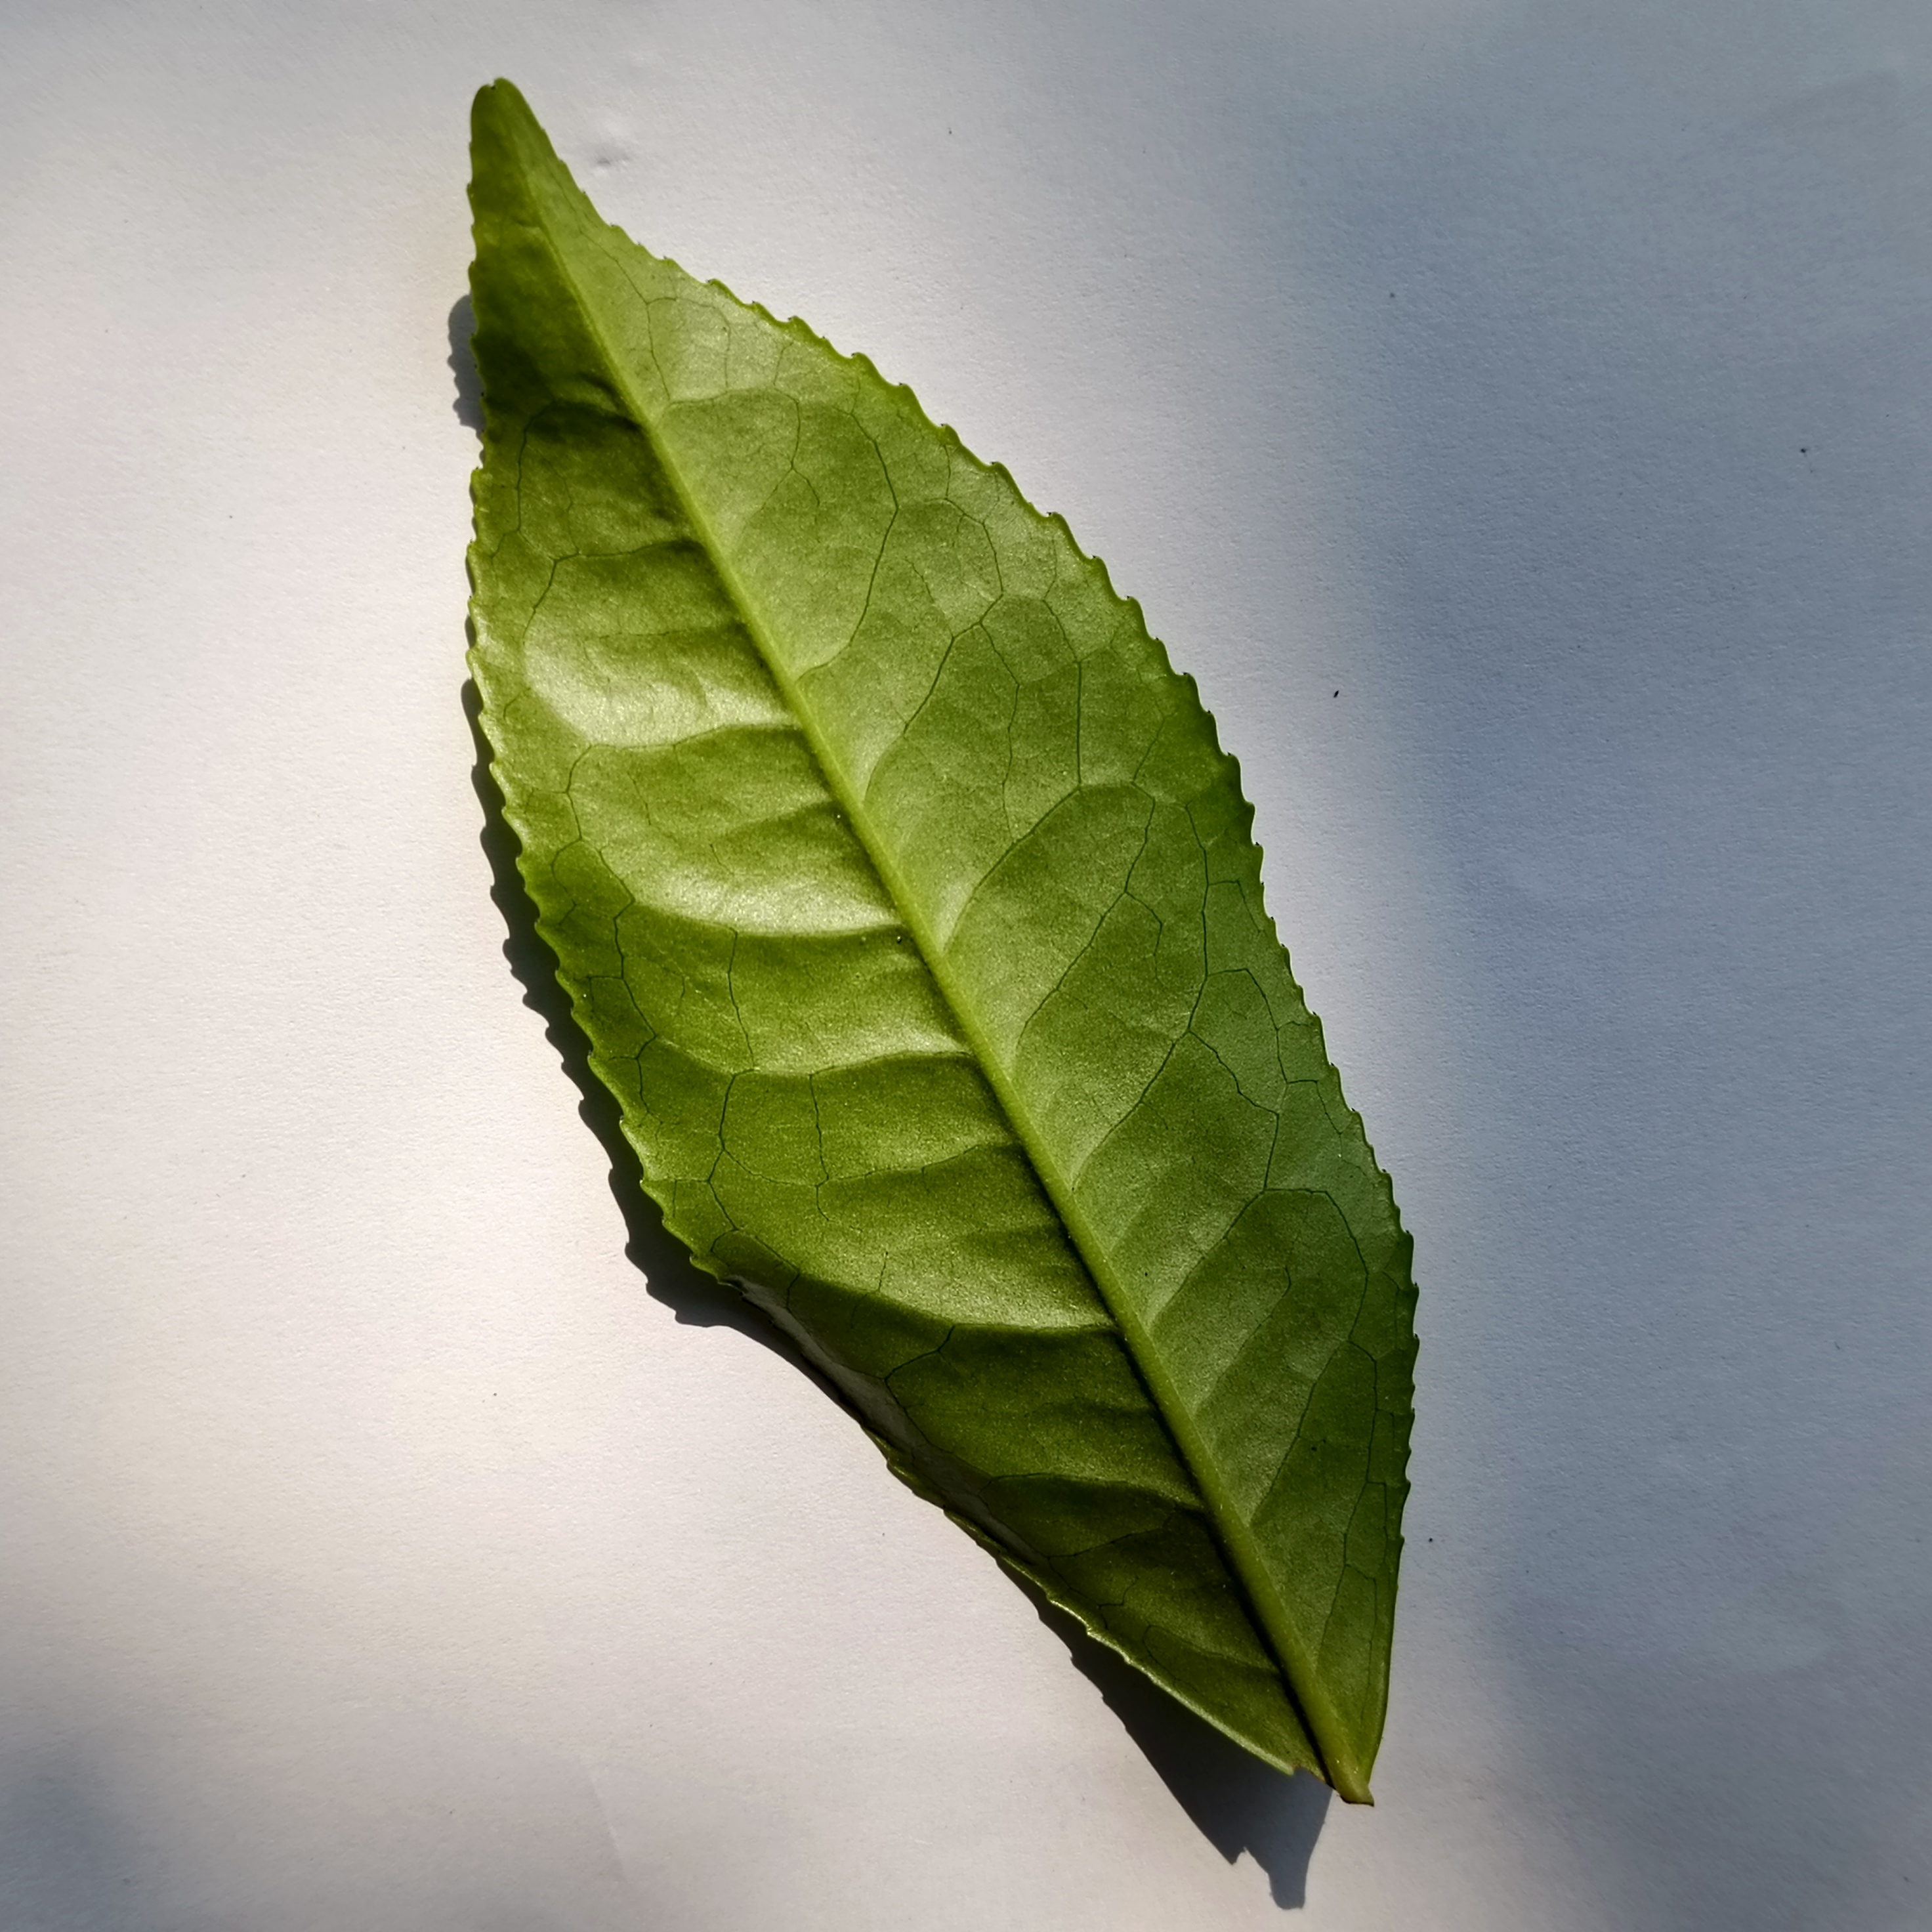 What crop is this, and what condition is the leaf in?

tea, healthy
